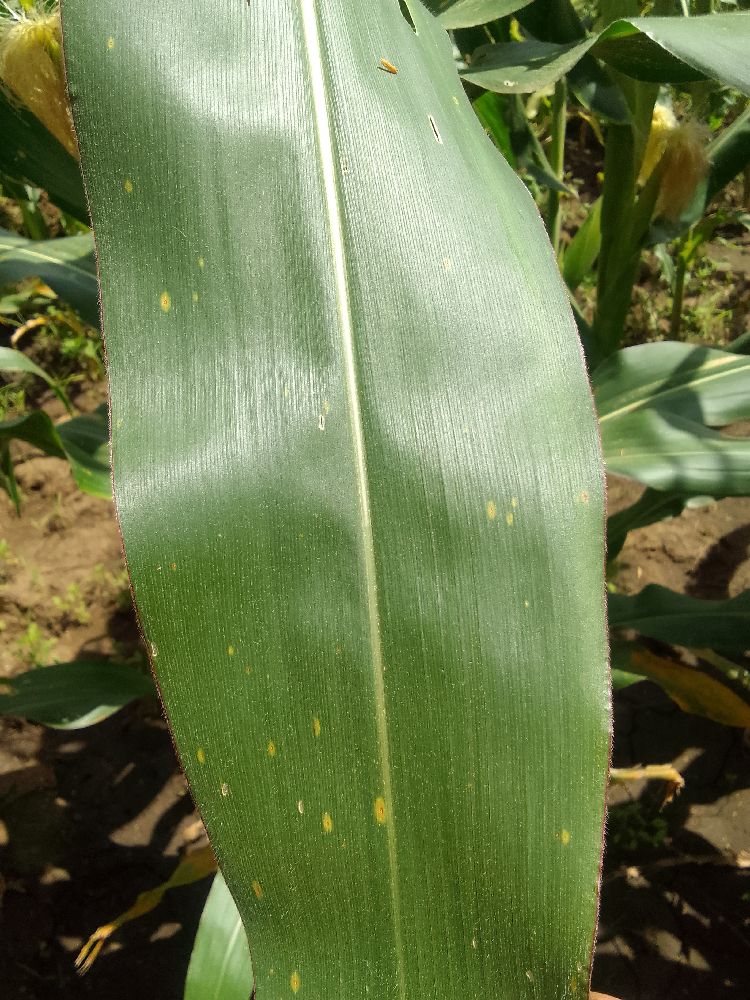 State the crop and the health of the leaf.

maize, healthy
